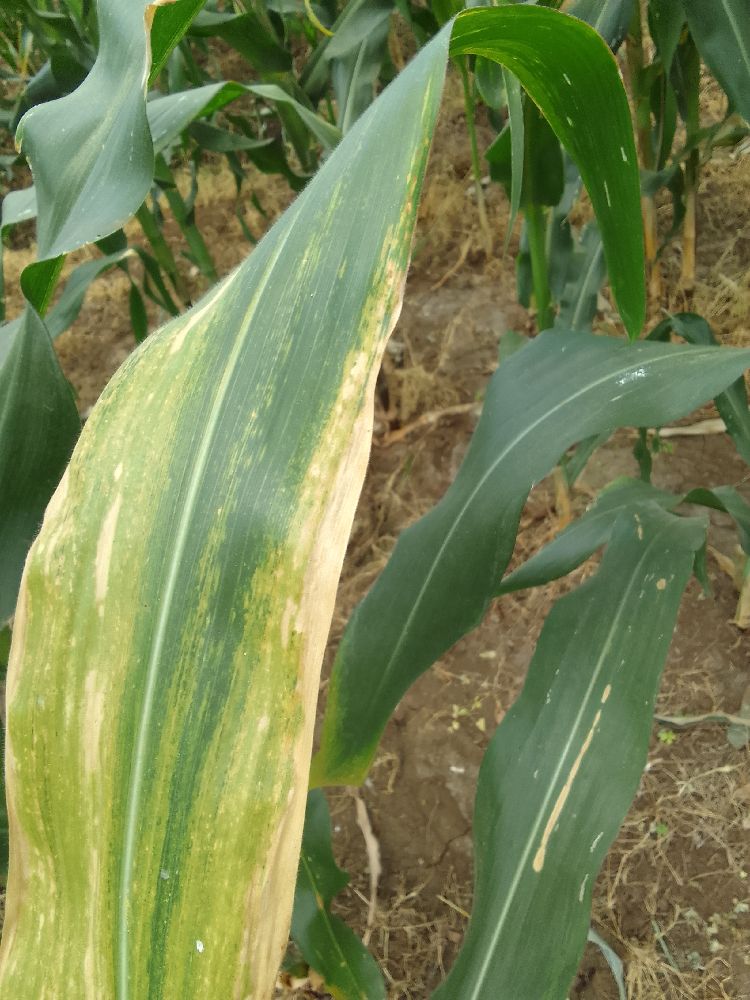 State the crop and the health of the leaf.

maize, maize lethal necrosis
